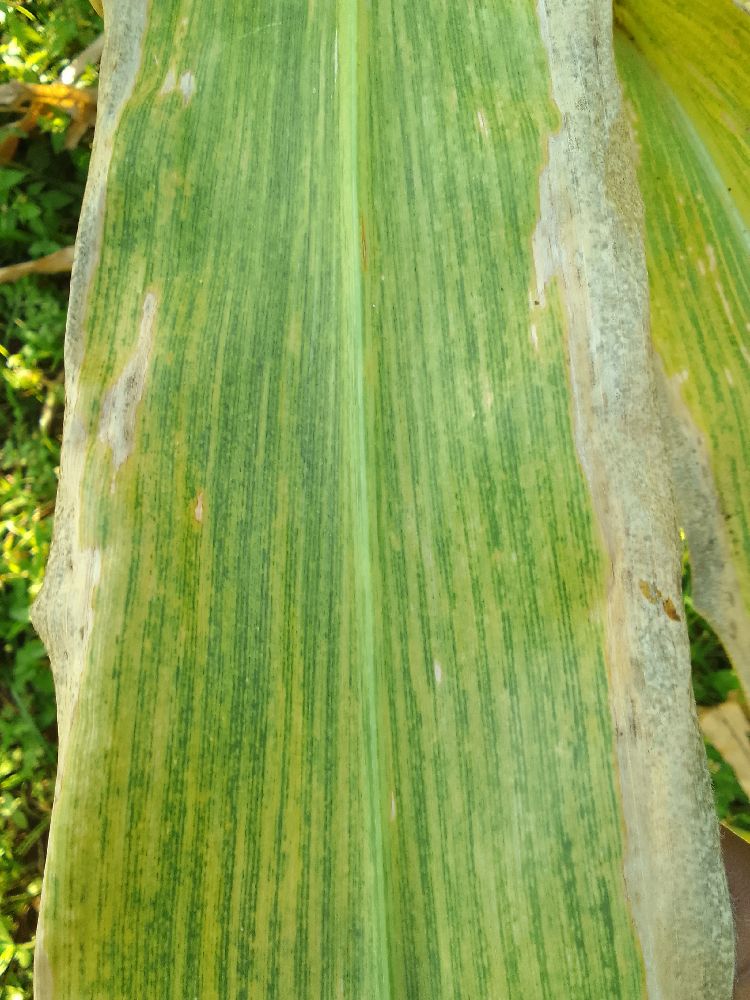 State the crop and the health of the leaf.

maize, maize lethal necrosis
